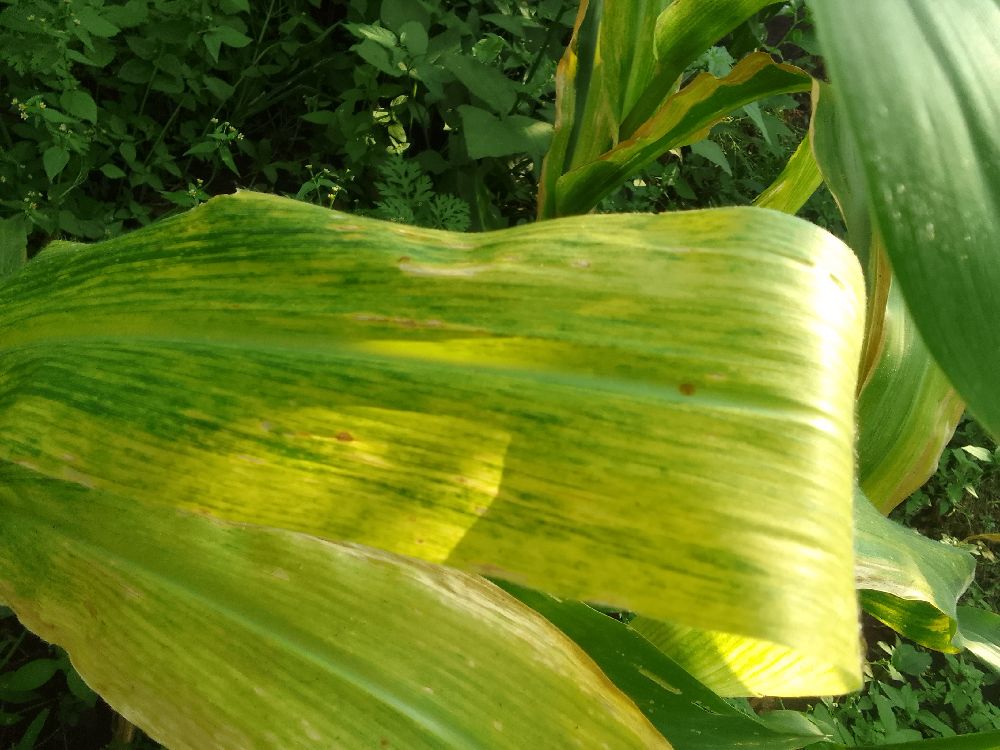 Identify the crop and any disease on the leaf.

maize, maize lethal necrosis
